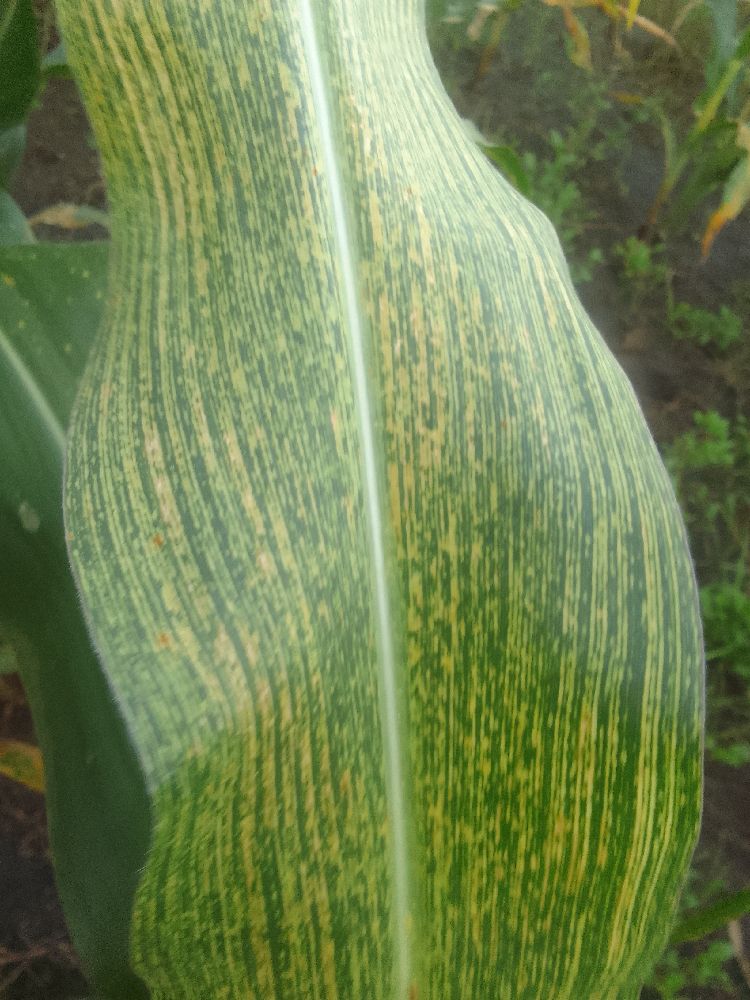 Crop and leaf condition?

maize, maize streak virus
